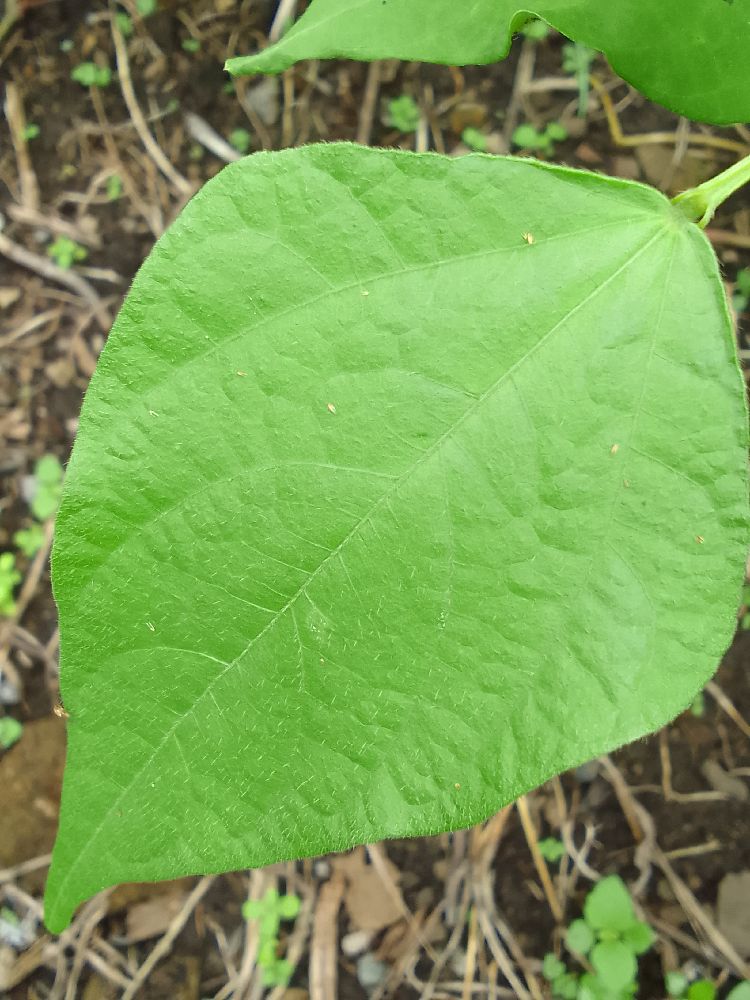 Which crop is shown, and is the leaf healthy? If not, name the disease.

common bean, healthy
